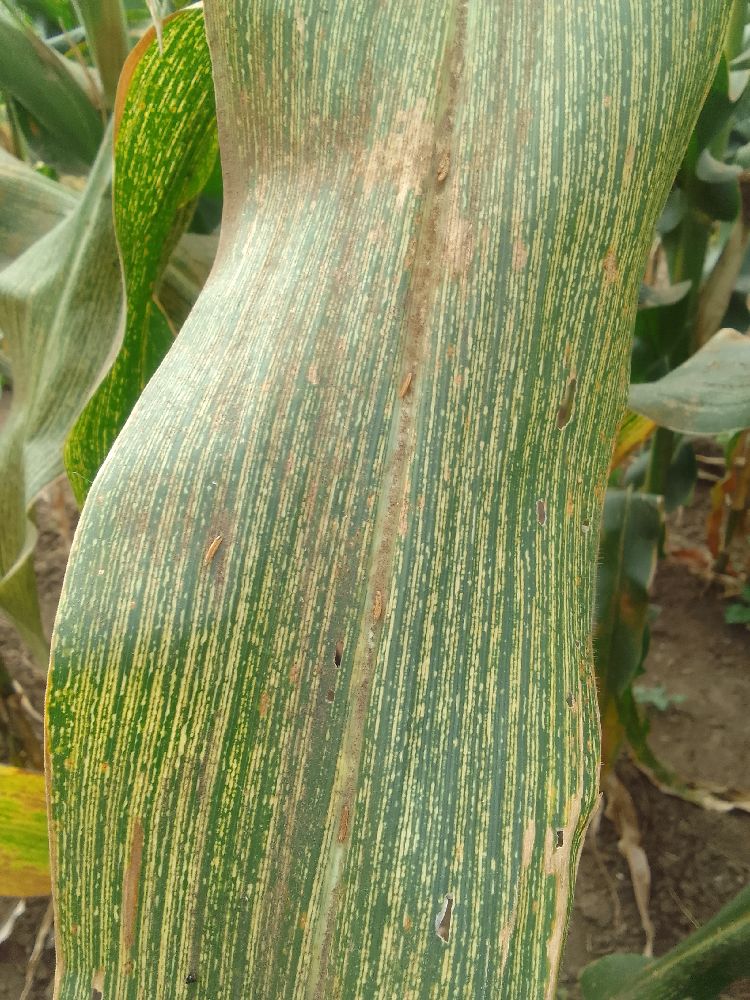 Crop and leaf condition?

maize, maize streak virus
